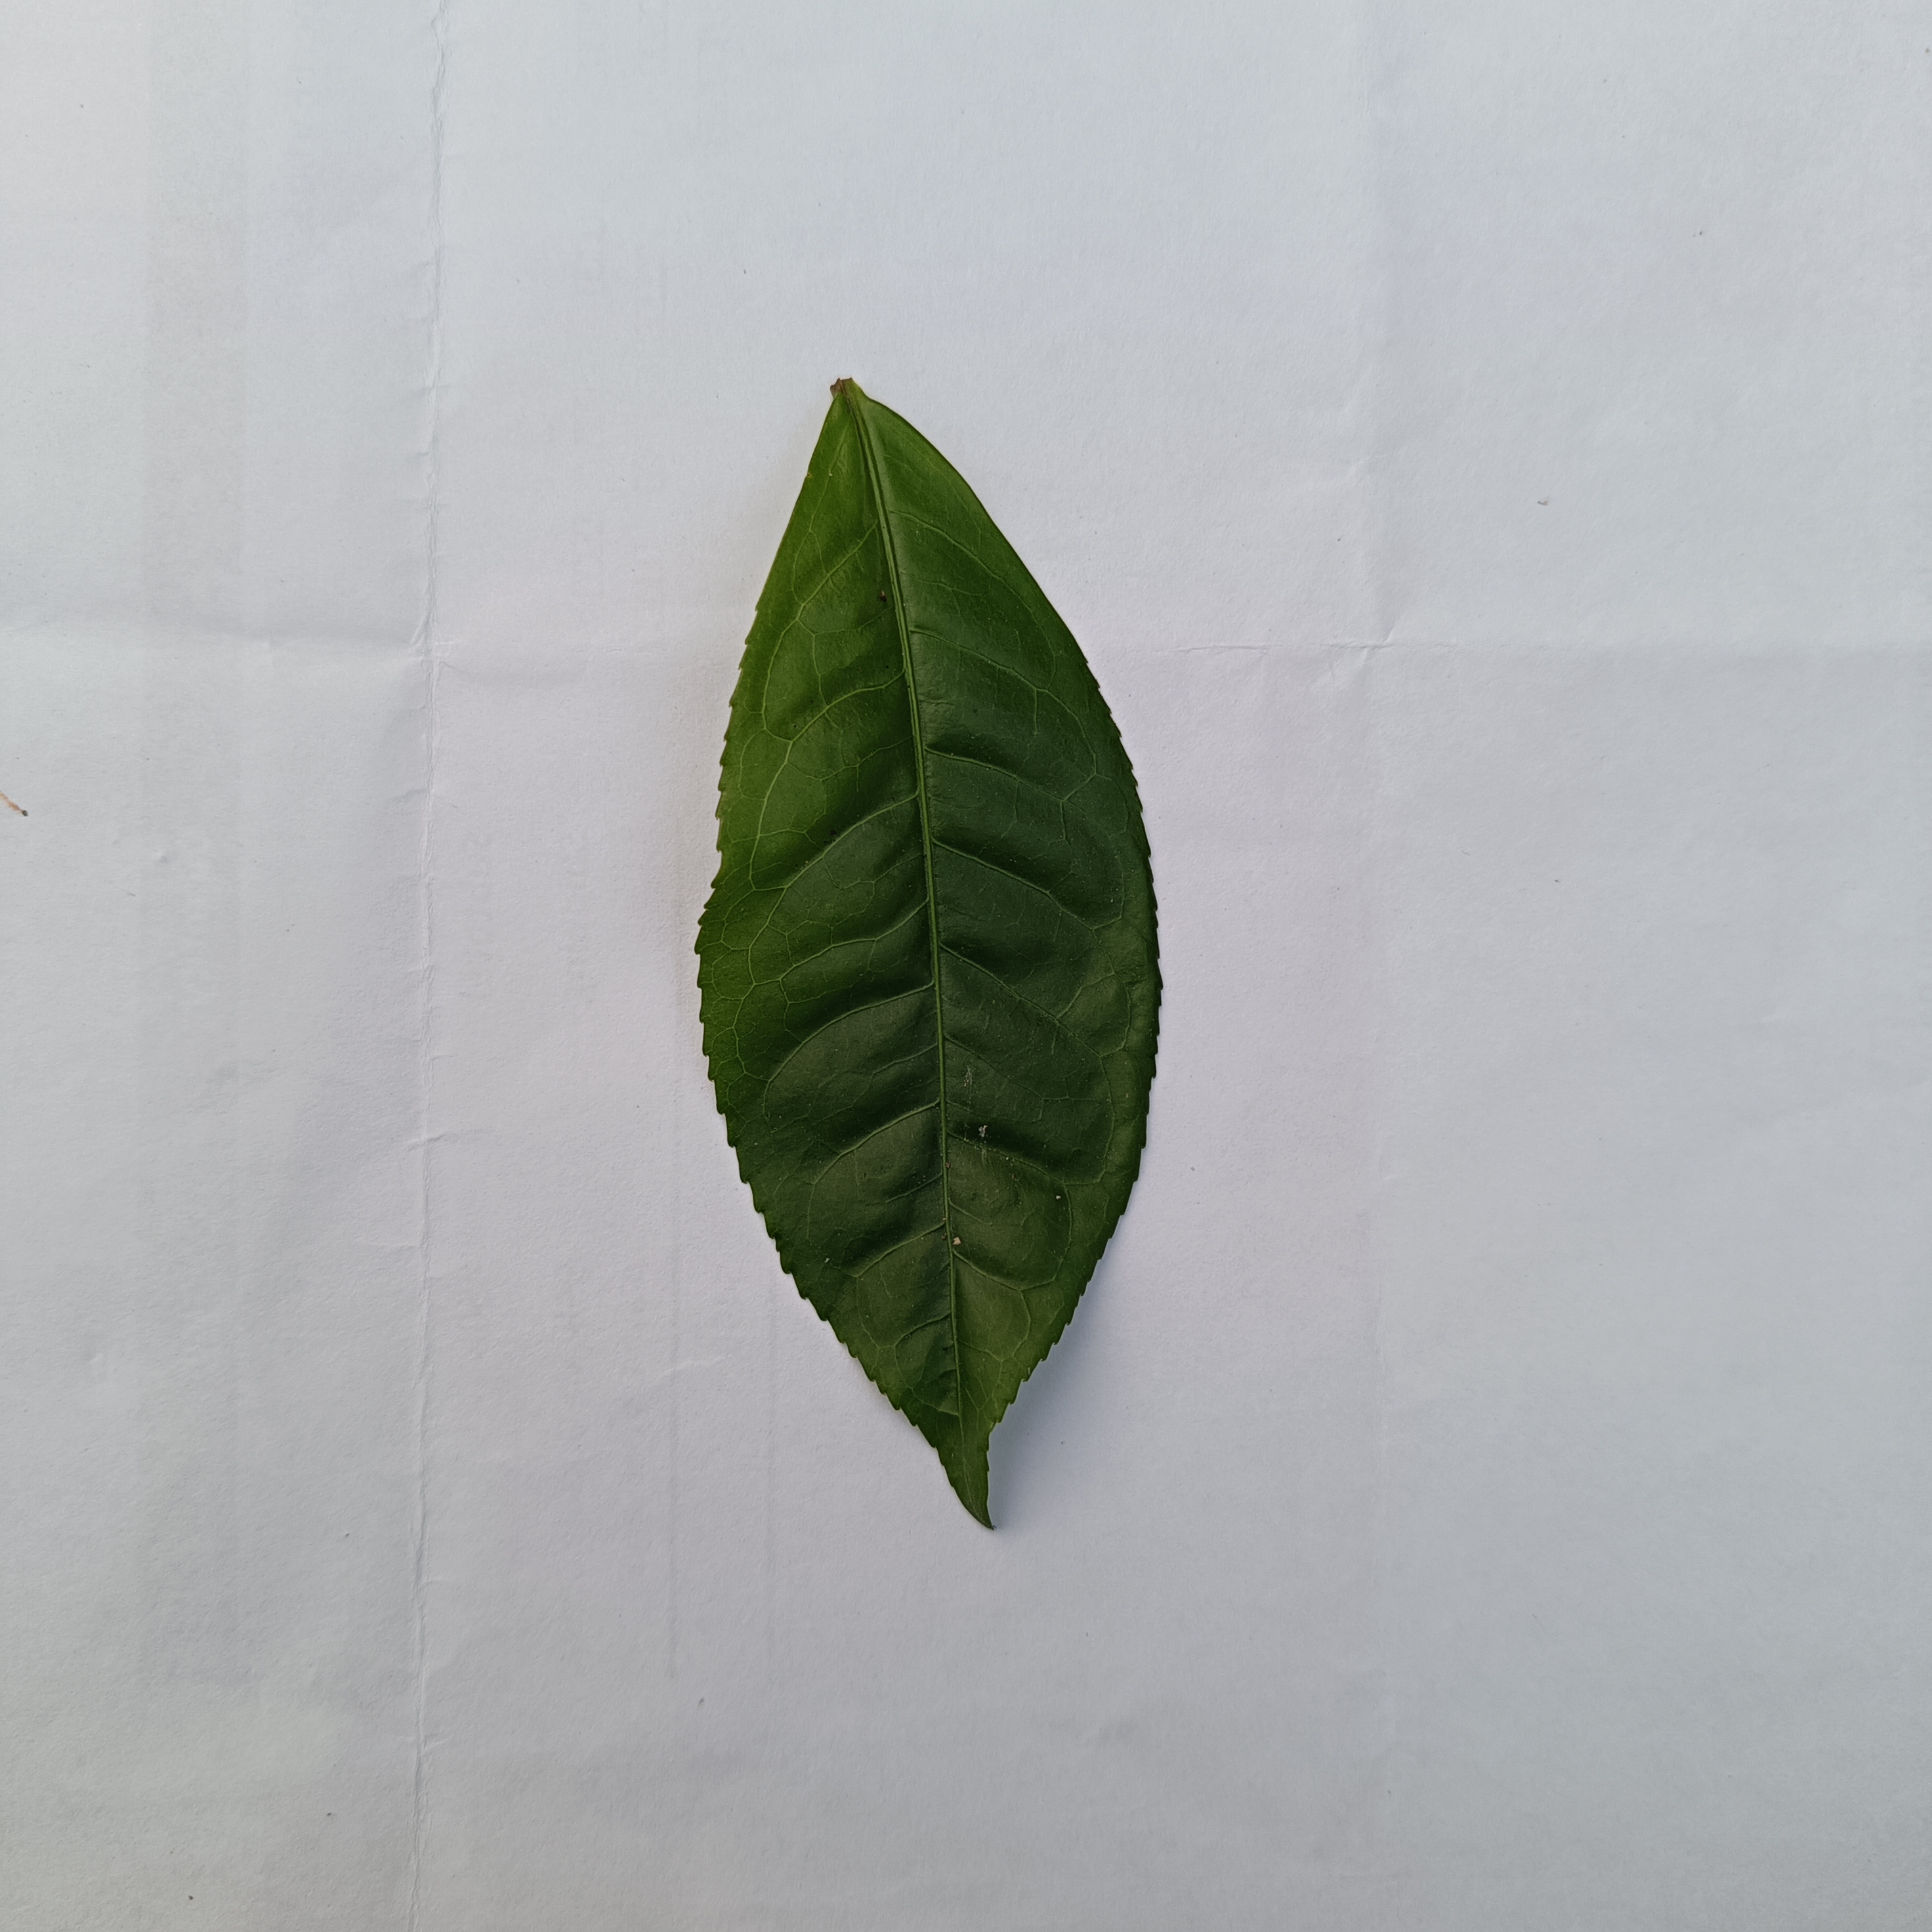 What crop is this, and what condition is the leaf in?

tea, healthy
